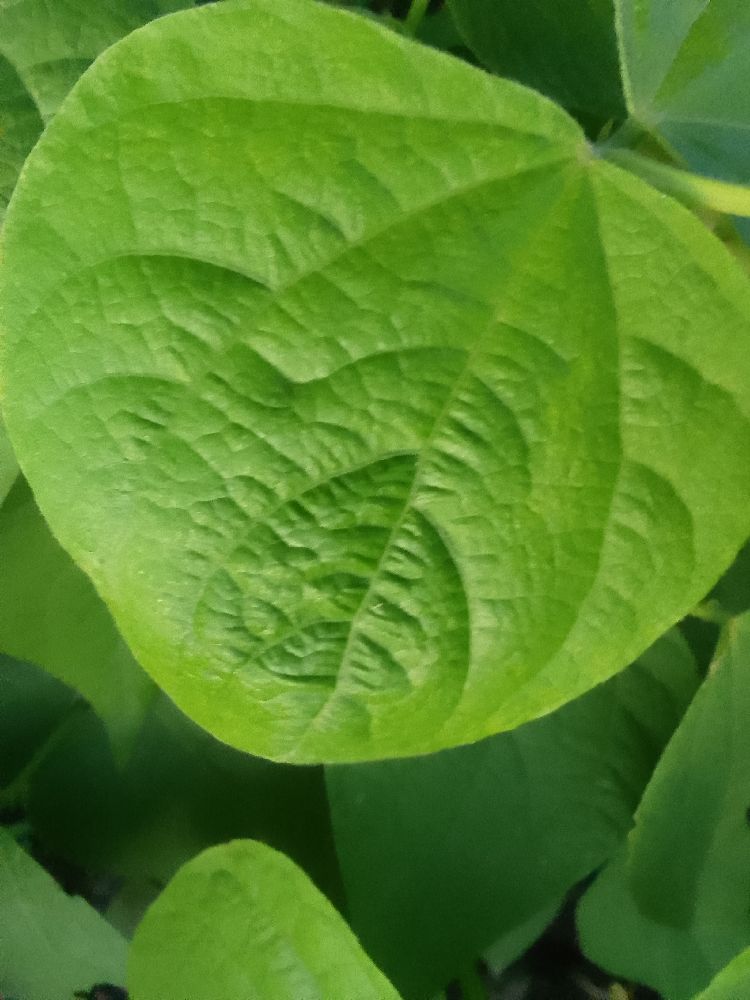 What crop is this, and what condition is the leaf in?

common bean, healthy
